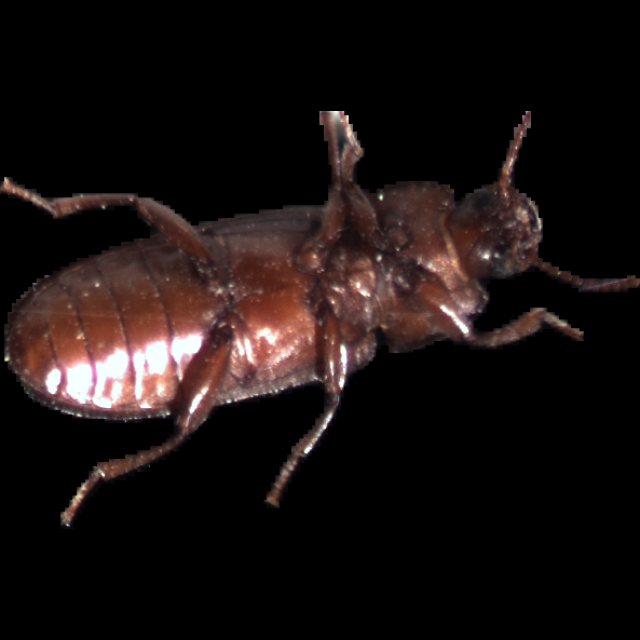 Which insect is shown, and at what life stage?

mealworm beetle
